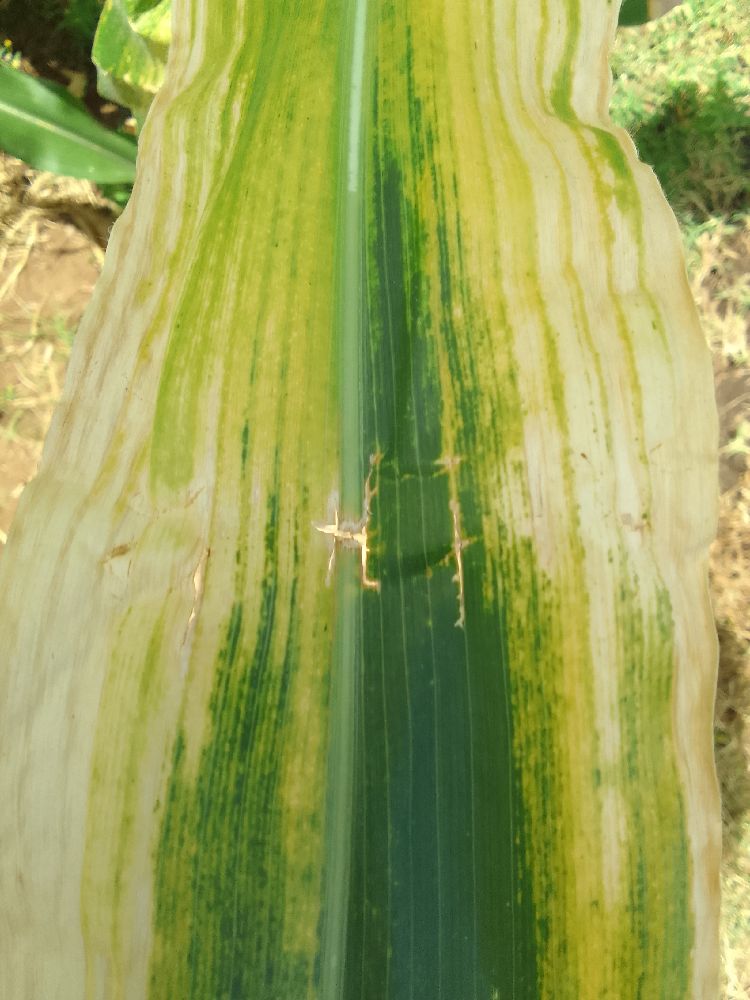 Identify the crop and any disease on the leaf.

maize, maize lethal necrosis
